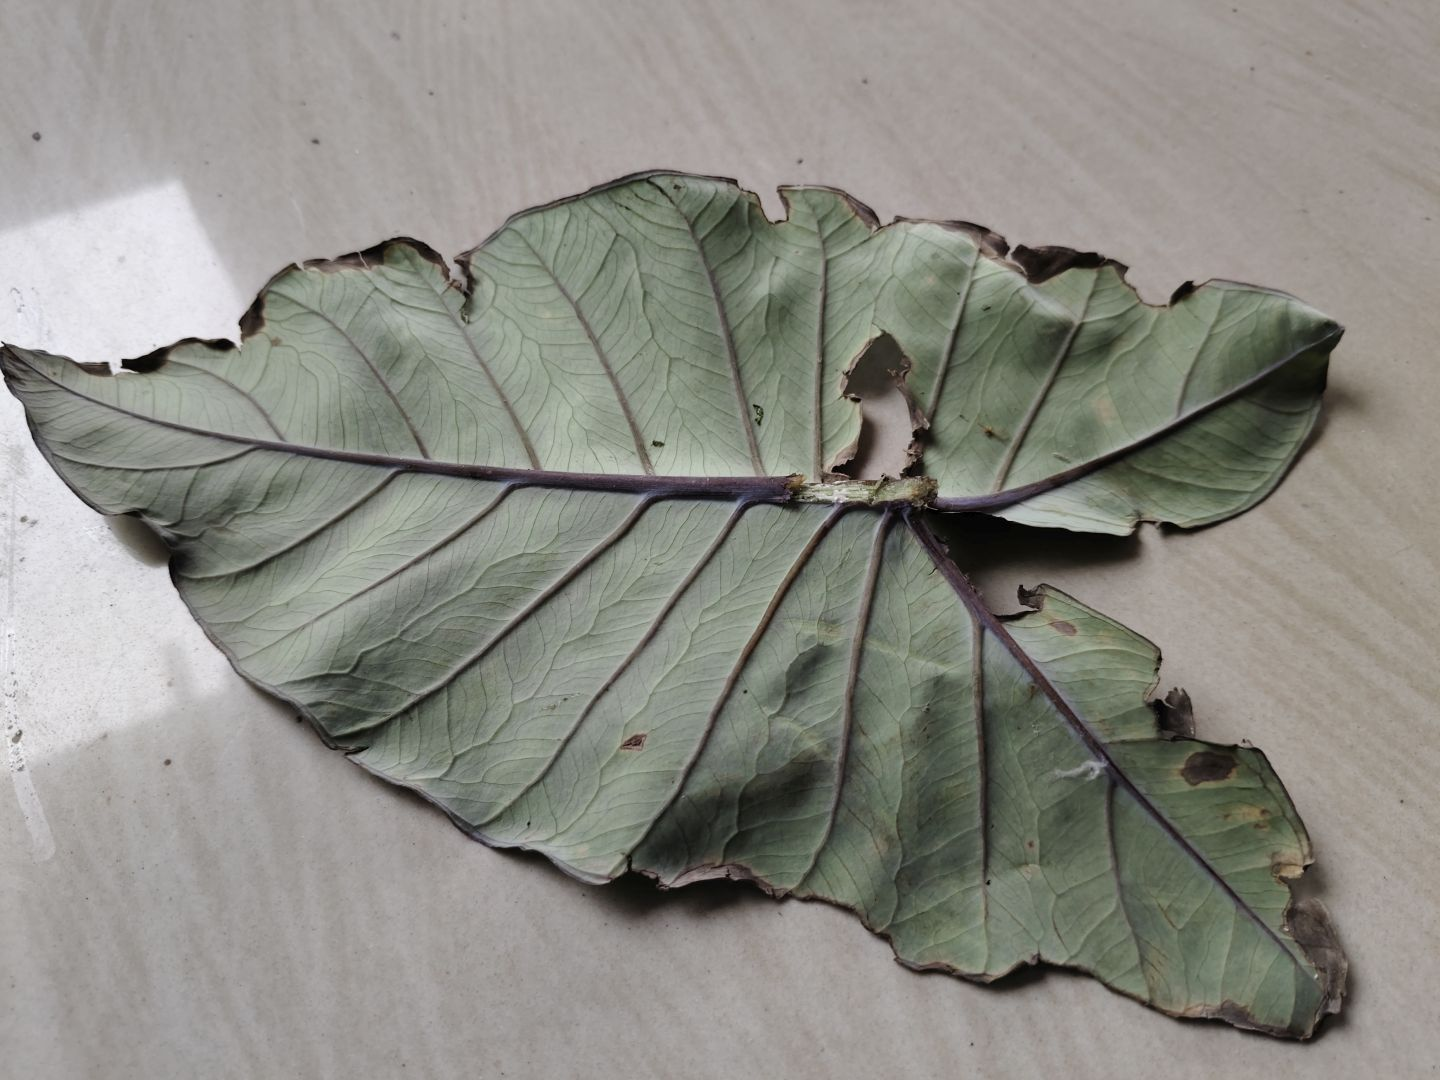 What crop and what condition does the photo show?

taro, leaf blight
